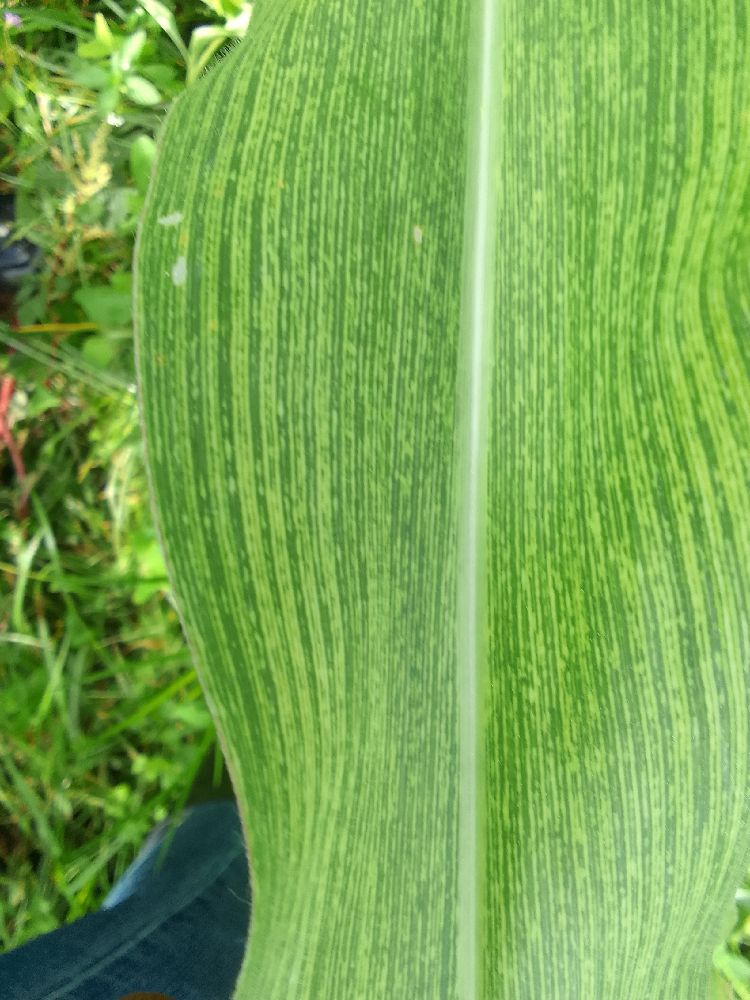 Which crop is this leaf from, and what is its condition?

maize, maize streak virus
